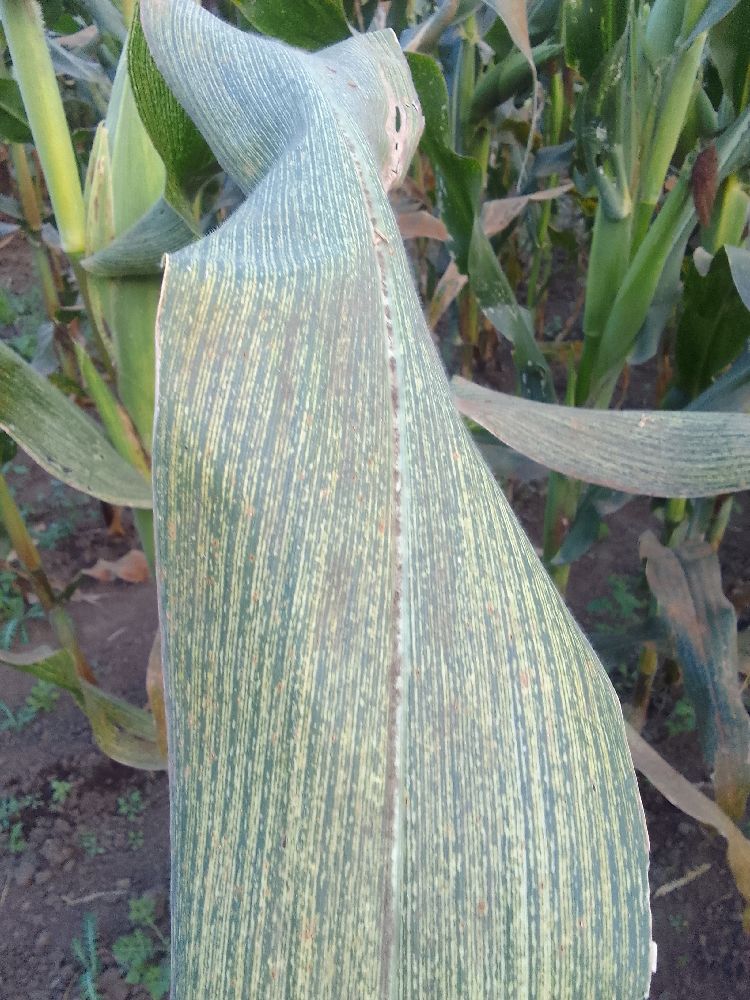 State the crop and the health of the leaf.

maize, maize streak virus
